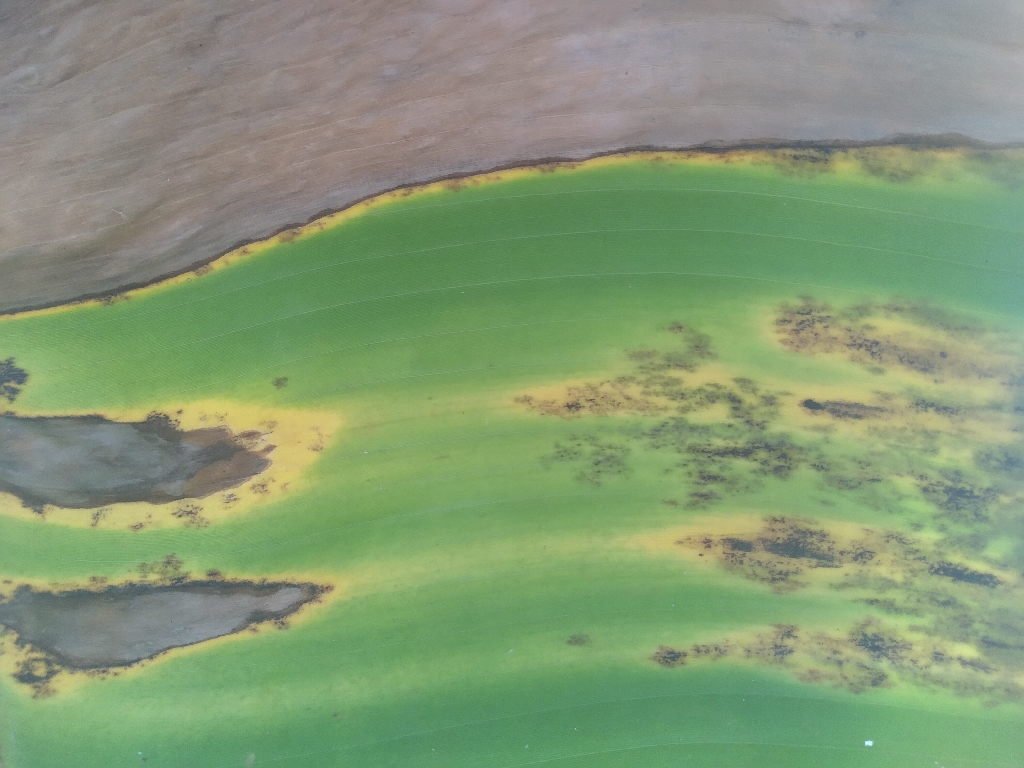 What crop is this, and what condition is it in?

banana, black sigatoka
